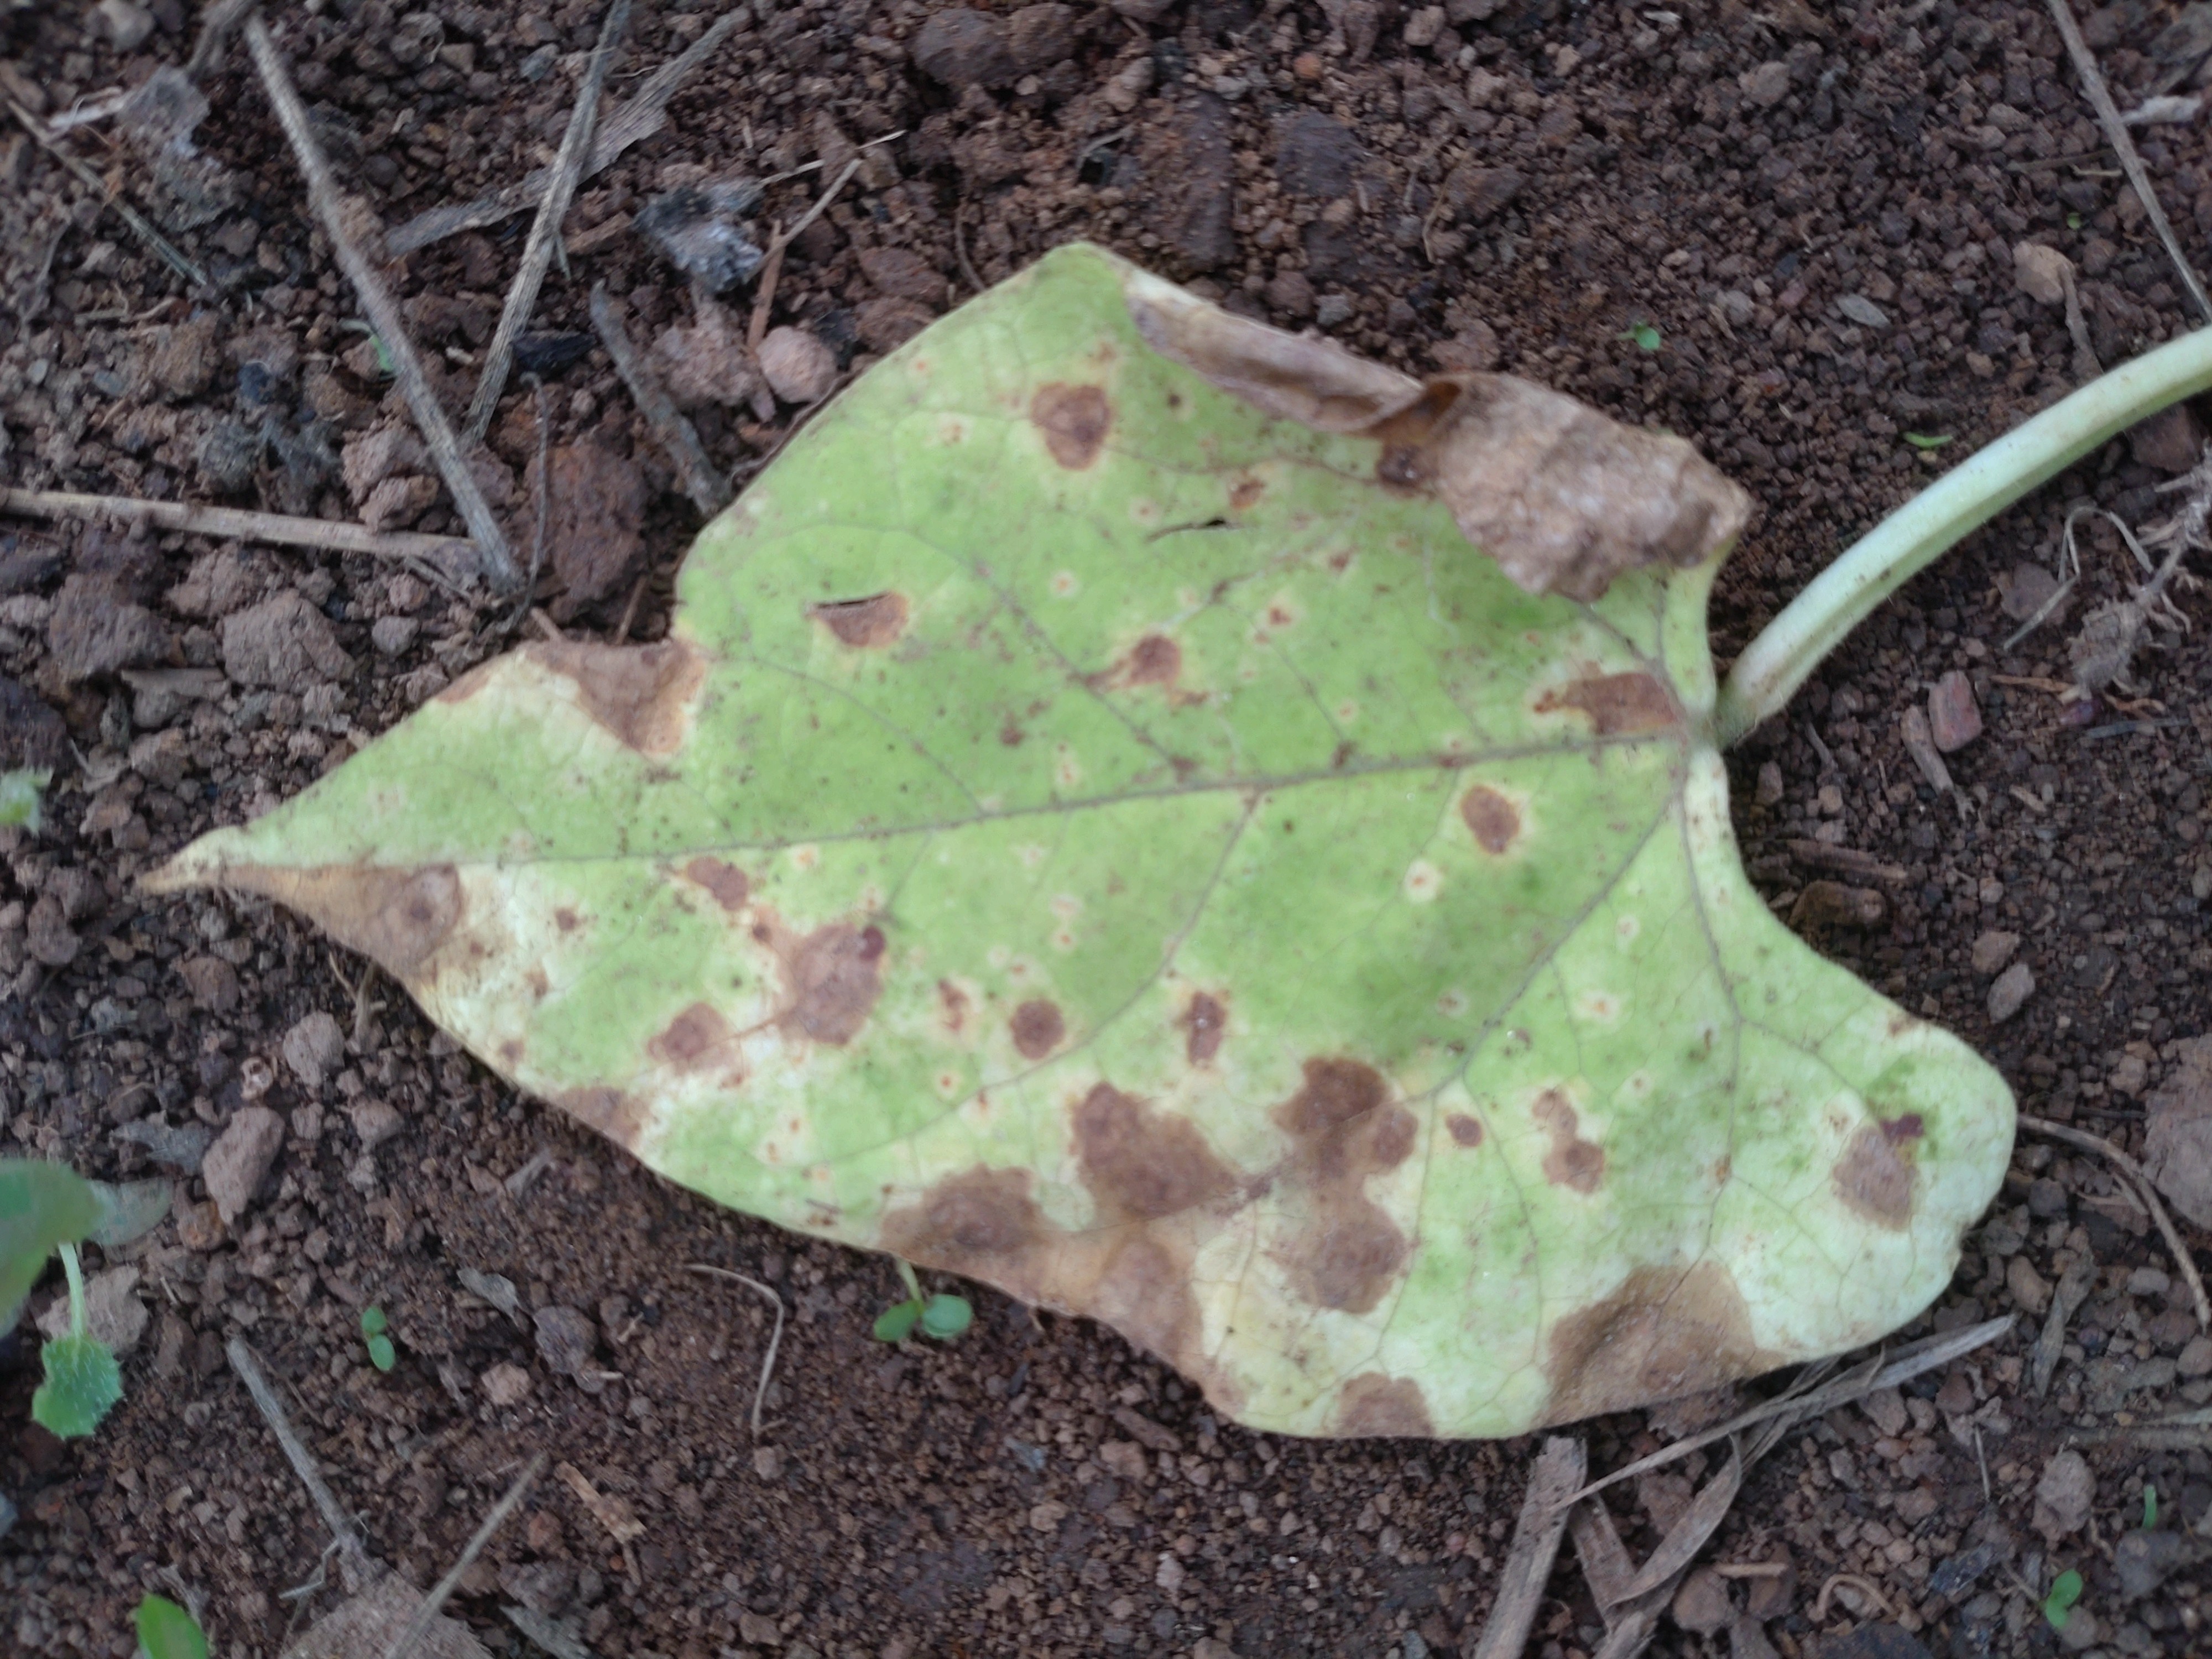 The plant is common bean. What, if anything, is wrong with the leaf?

anthracnose
